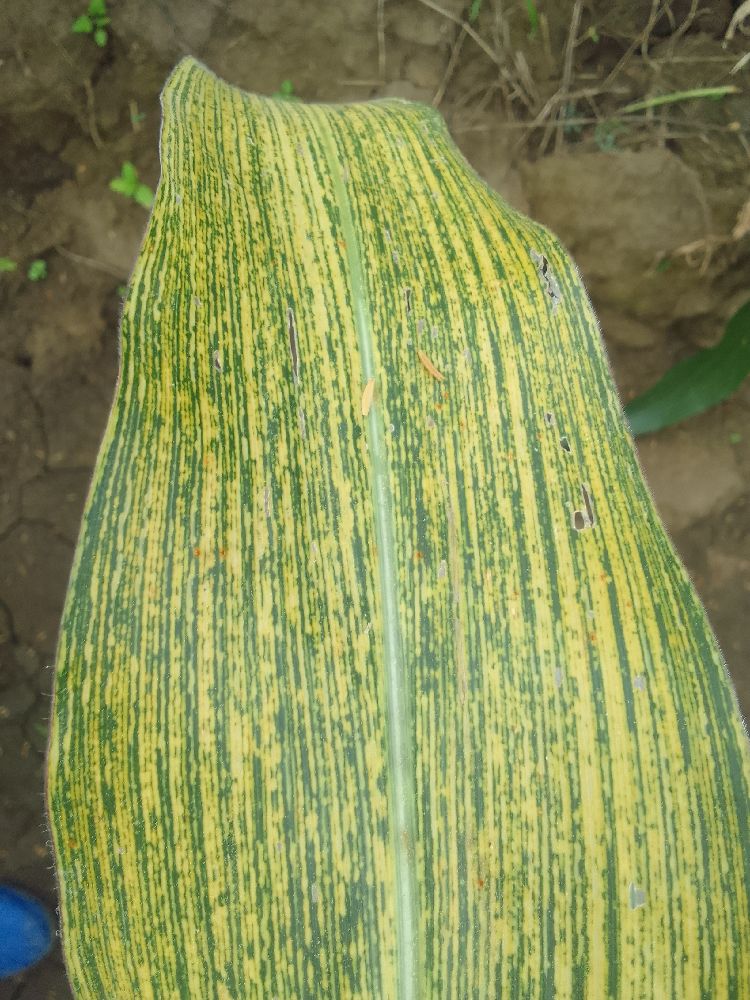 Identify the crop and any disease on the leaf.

maize, maize streak virus
